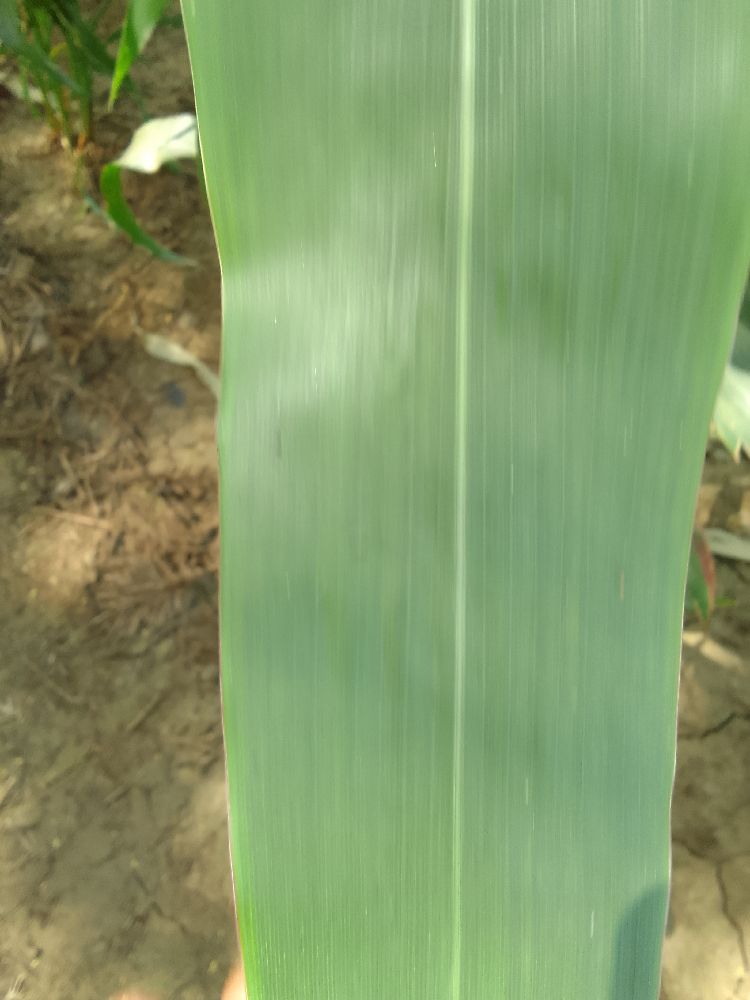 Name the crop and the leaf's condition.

maize, healthy
